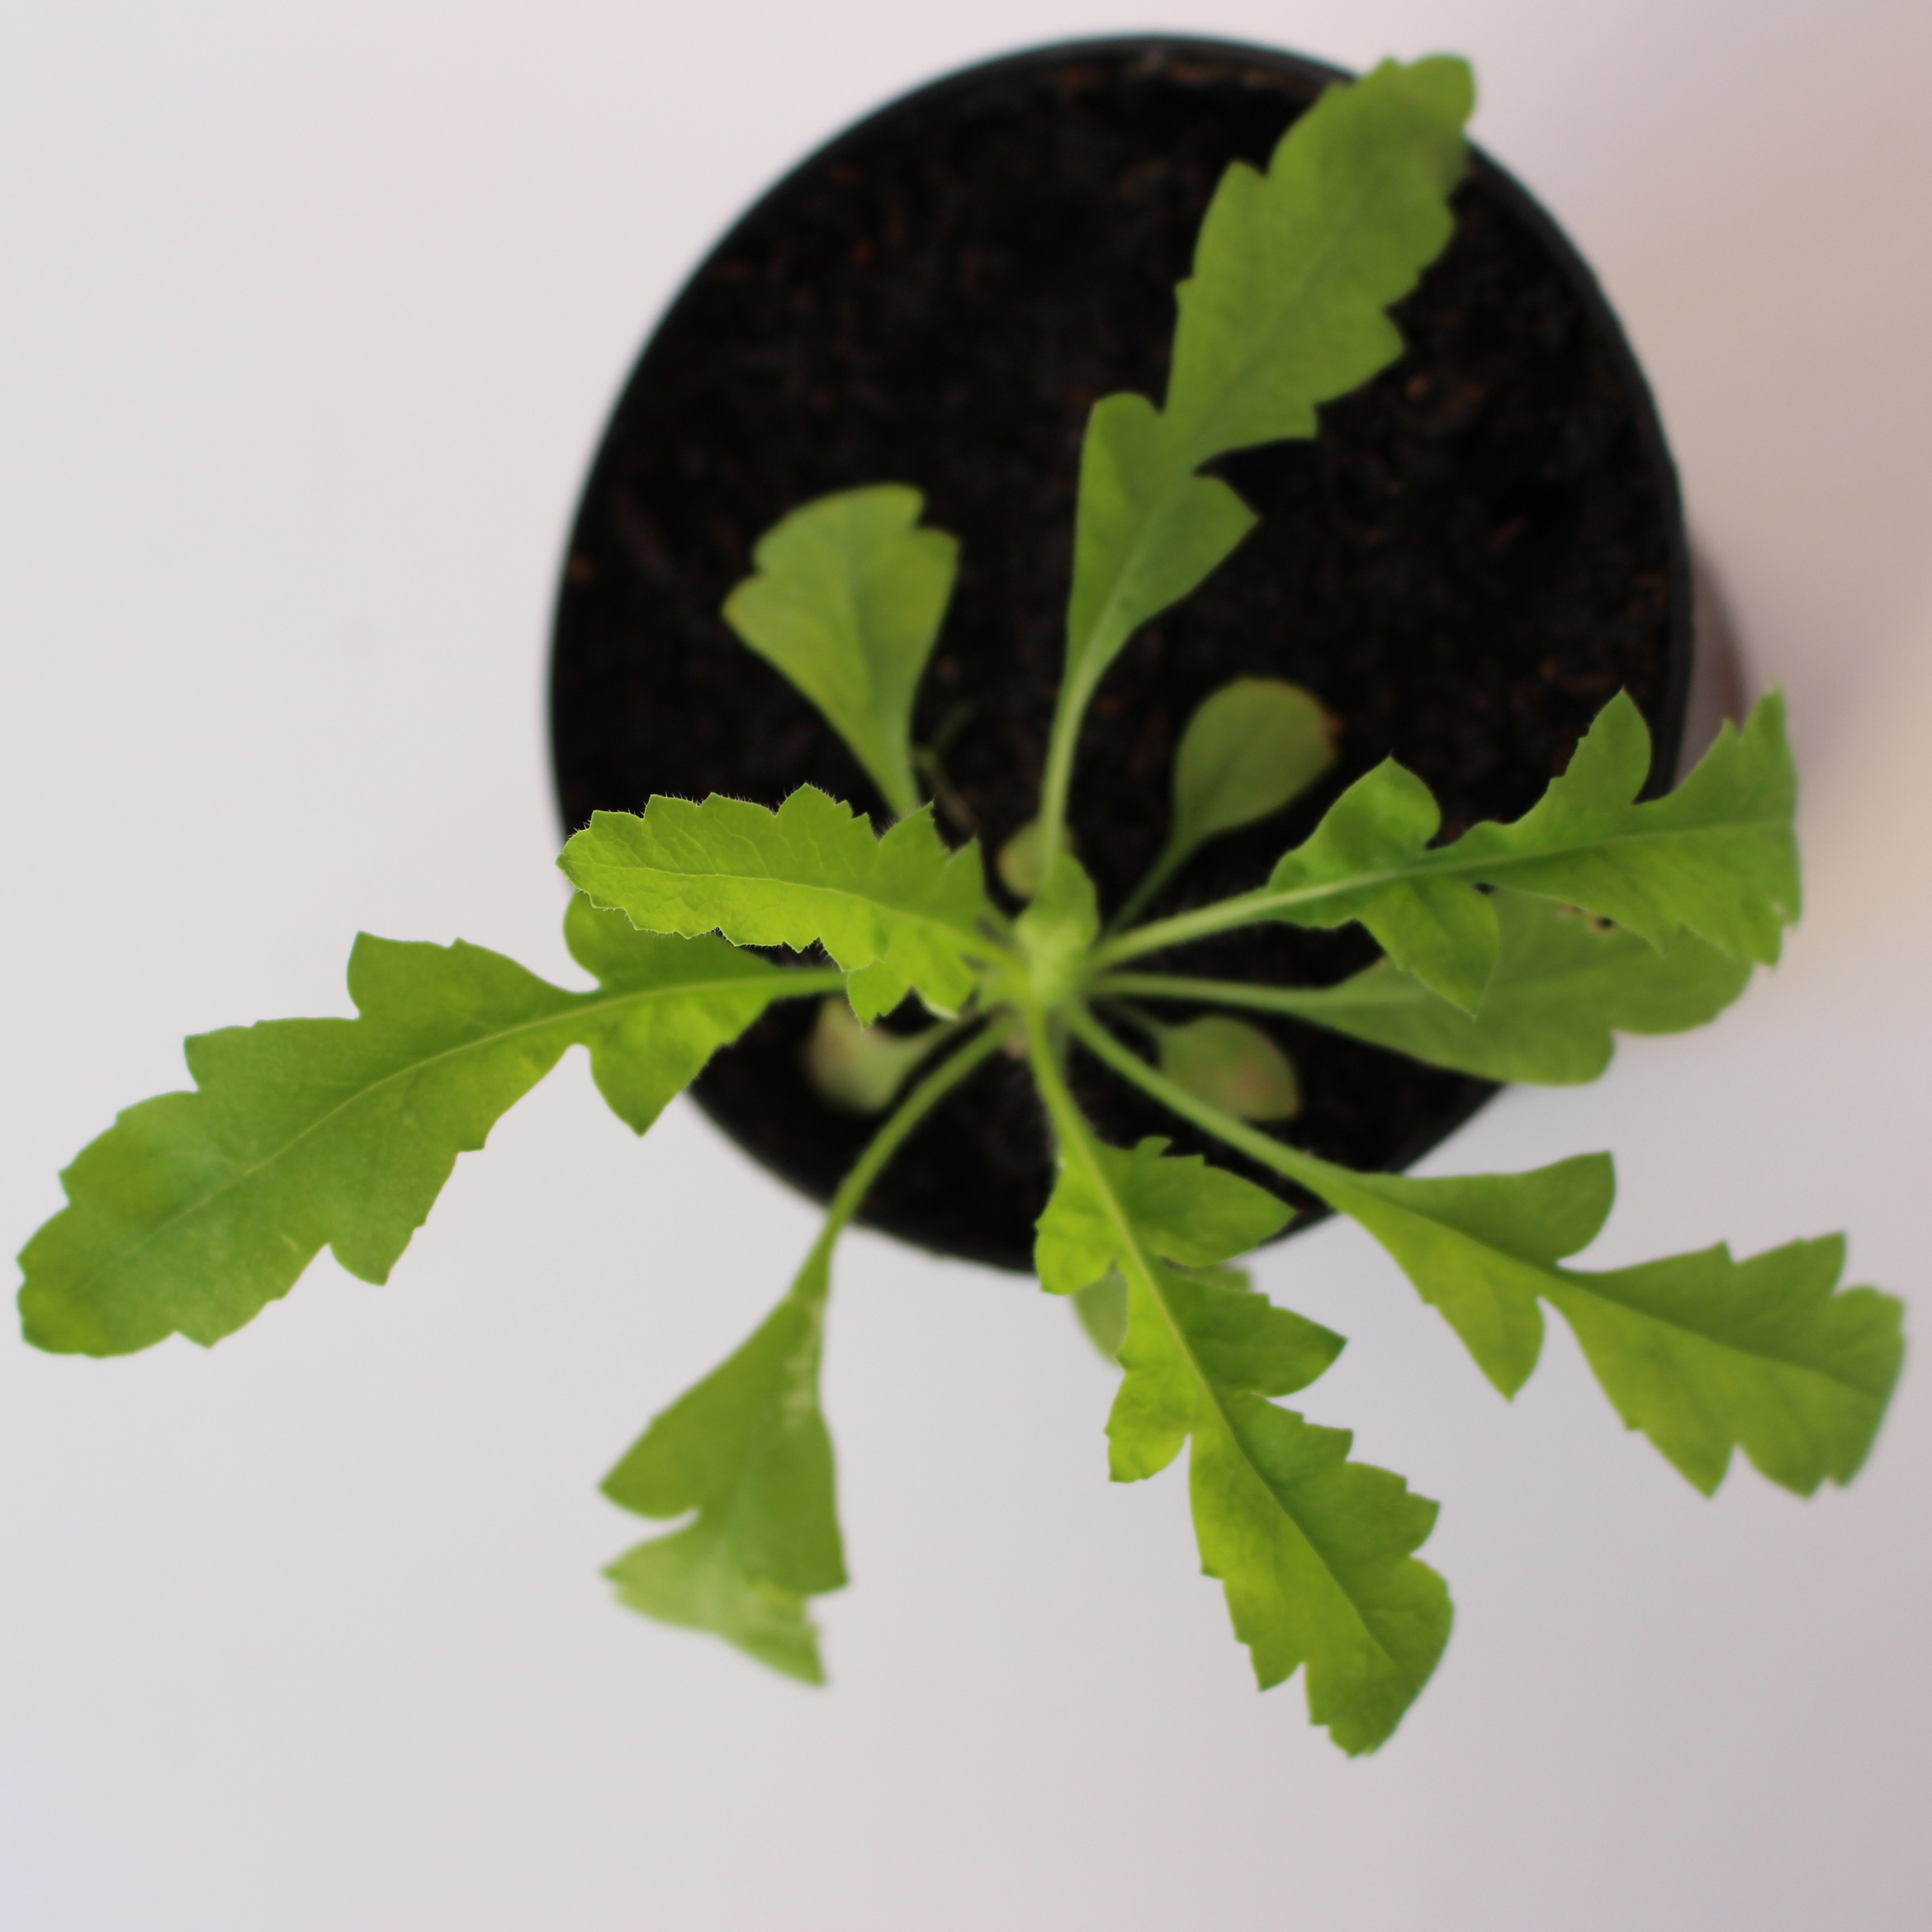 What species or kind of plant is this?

Papaver rhoeas
